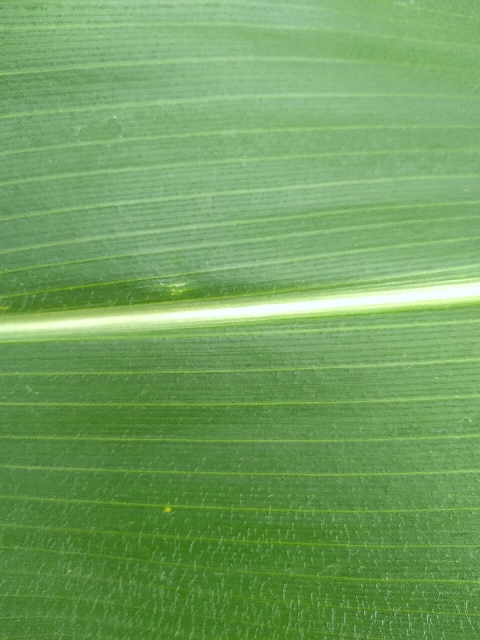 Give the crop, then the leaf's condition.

maize, healthy
